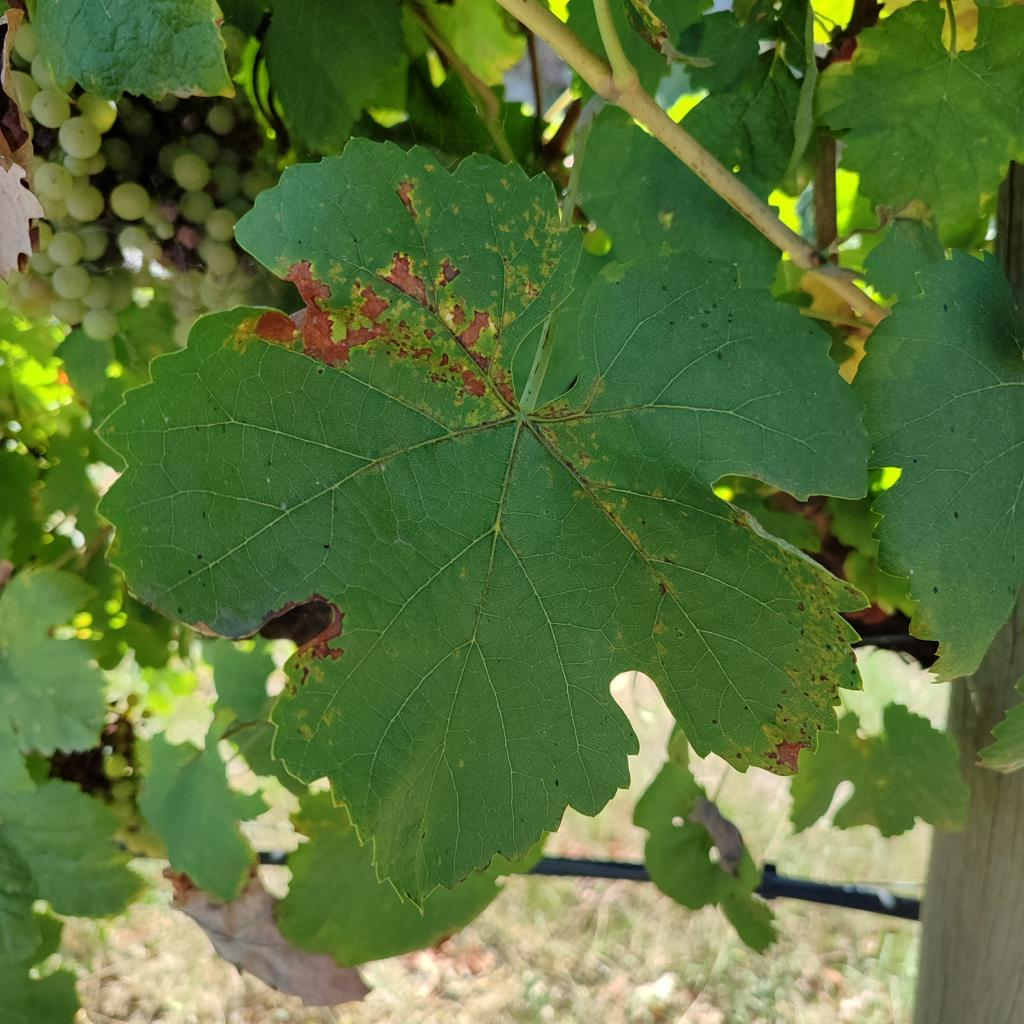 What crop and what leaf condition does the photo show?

grapevine, downy mildew
